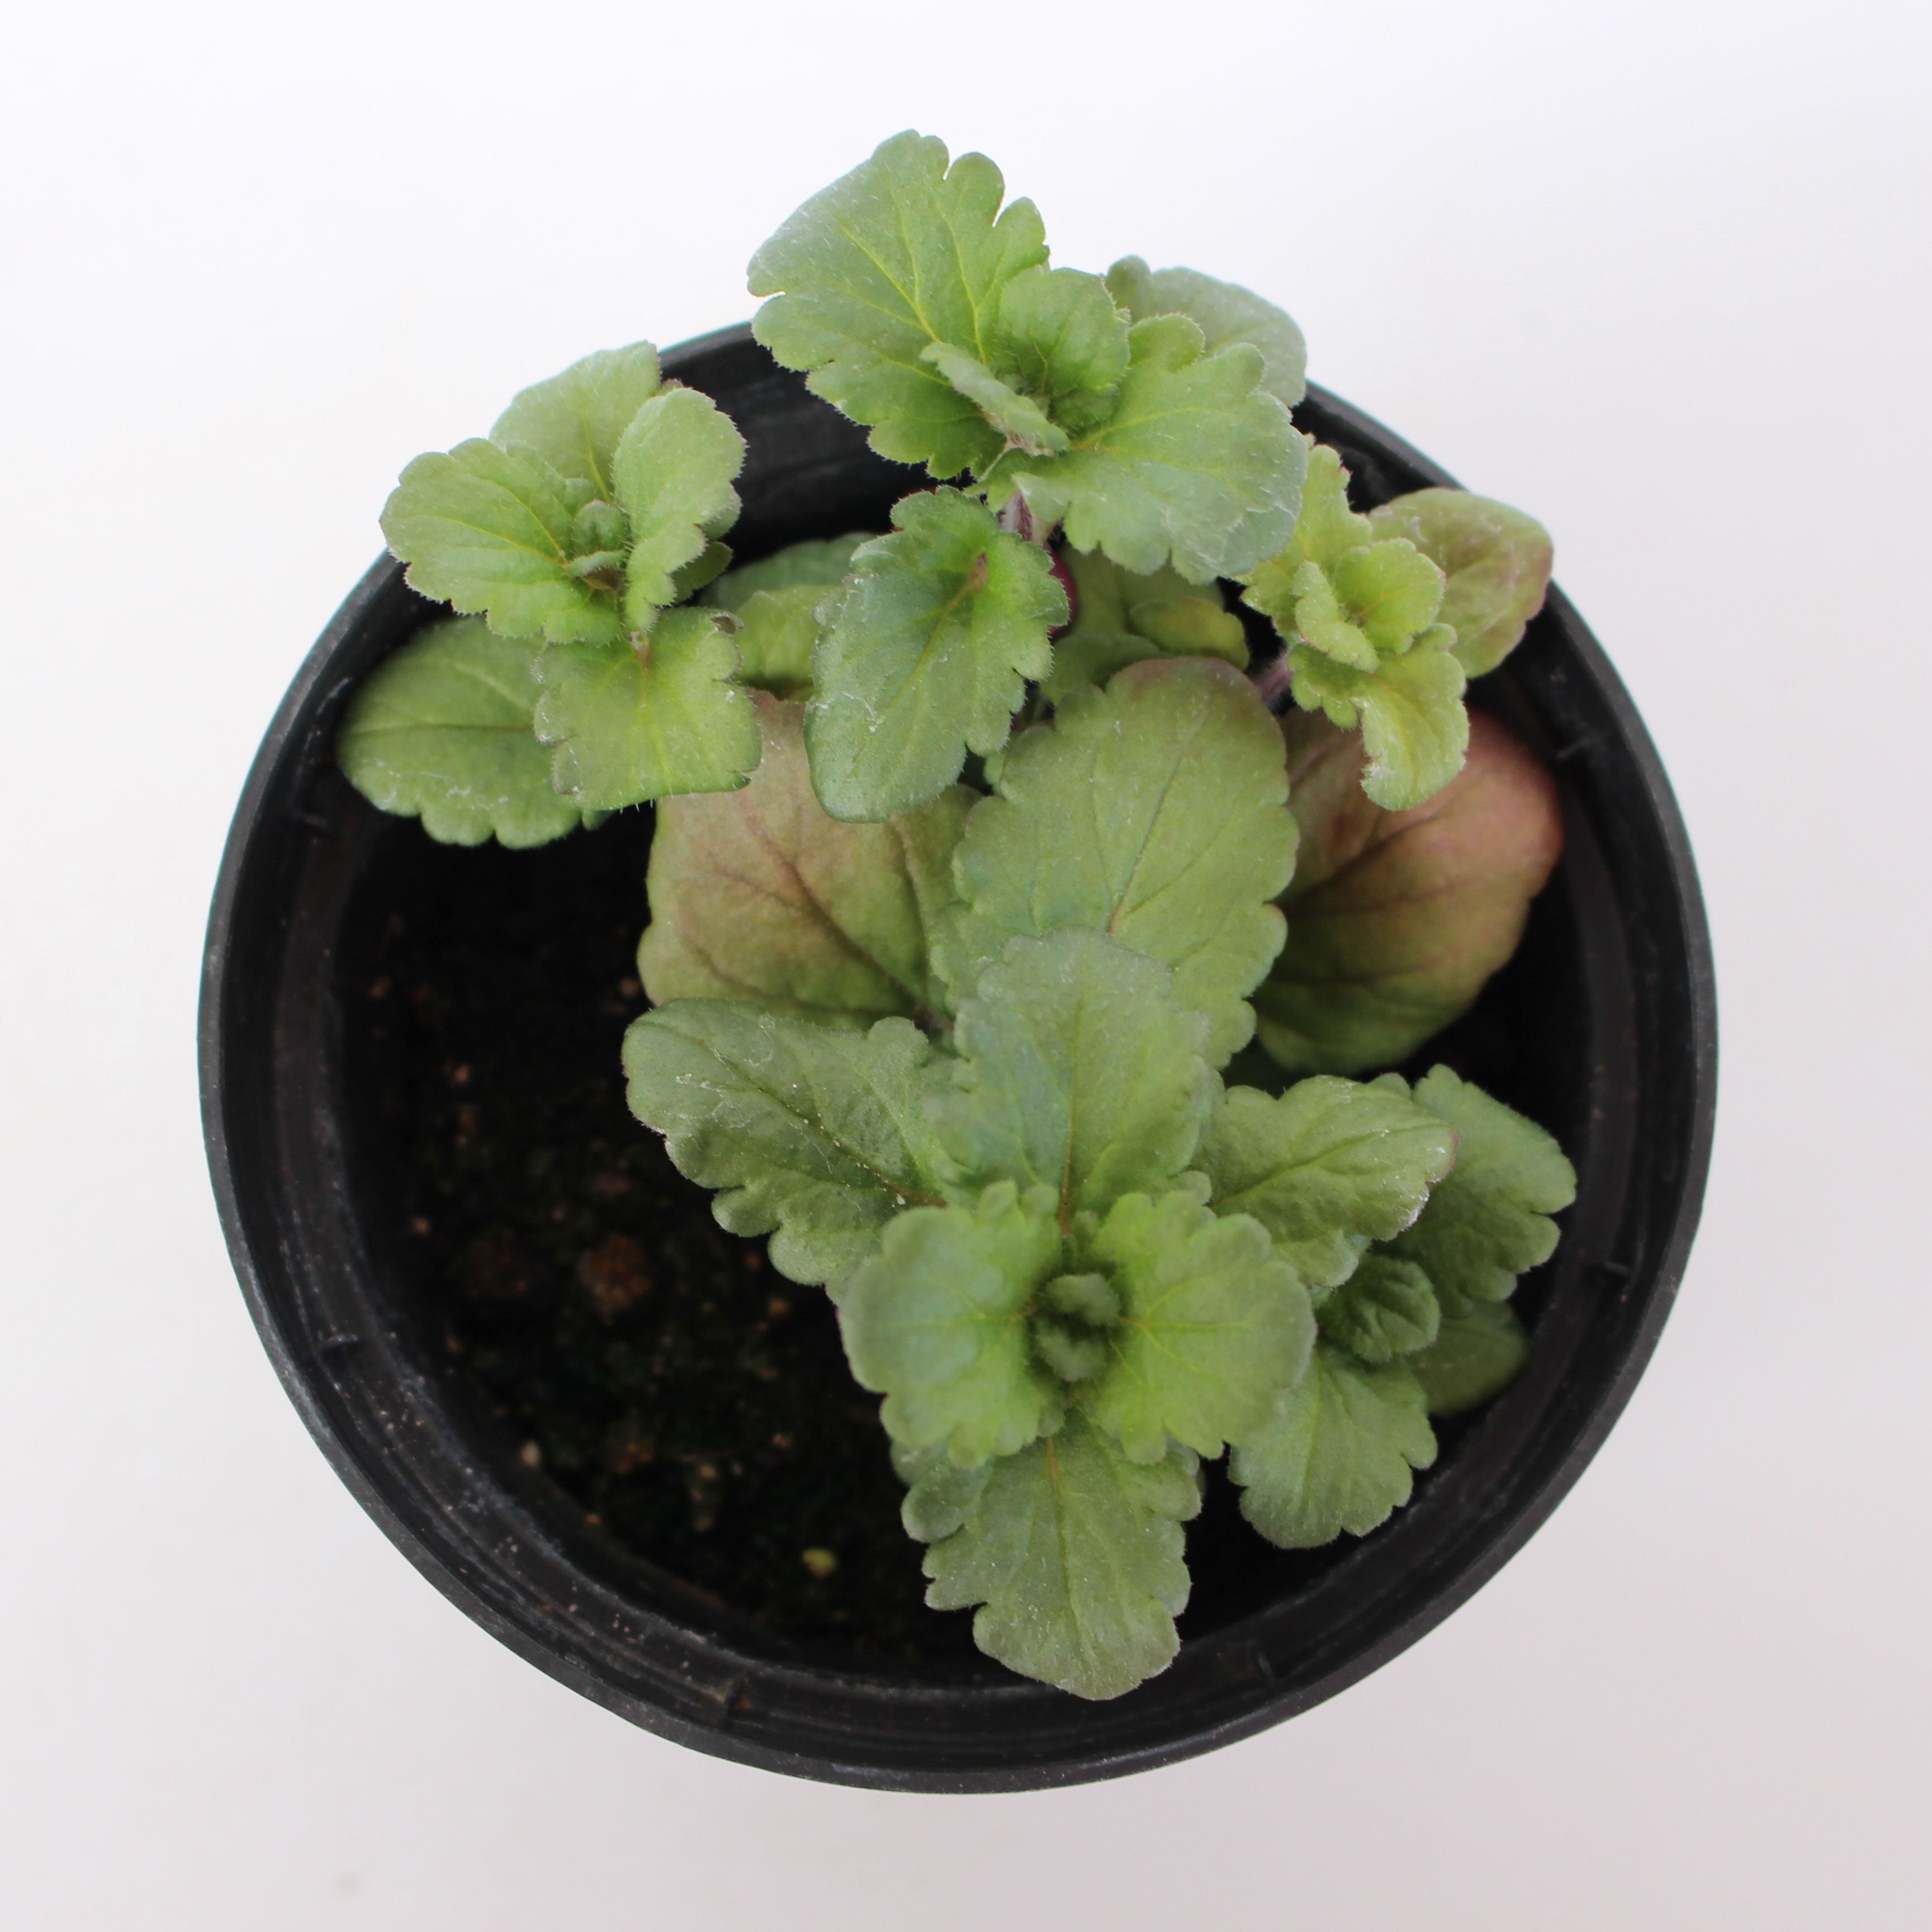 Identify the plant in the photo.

Veronica persica
